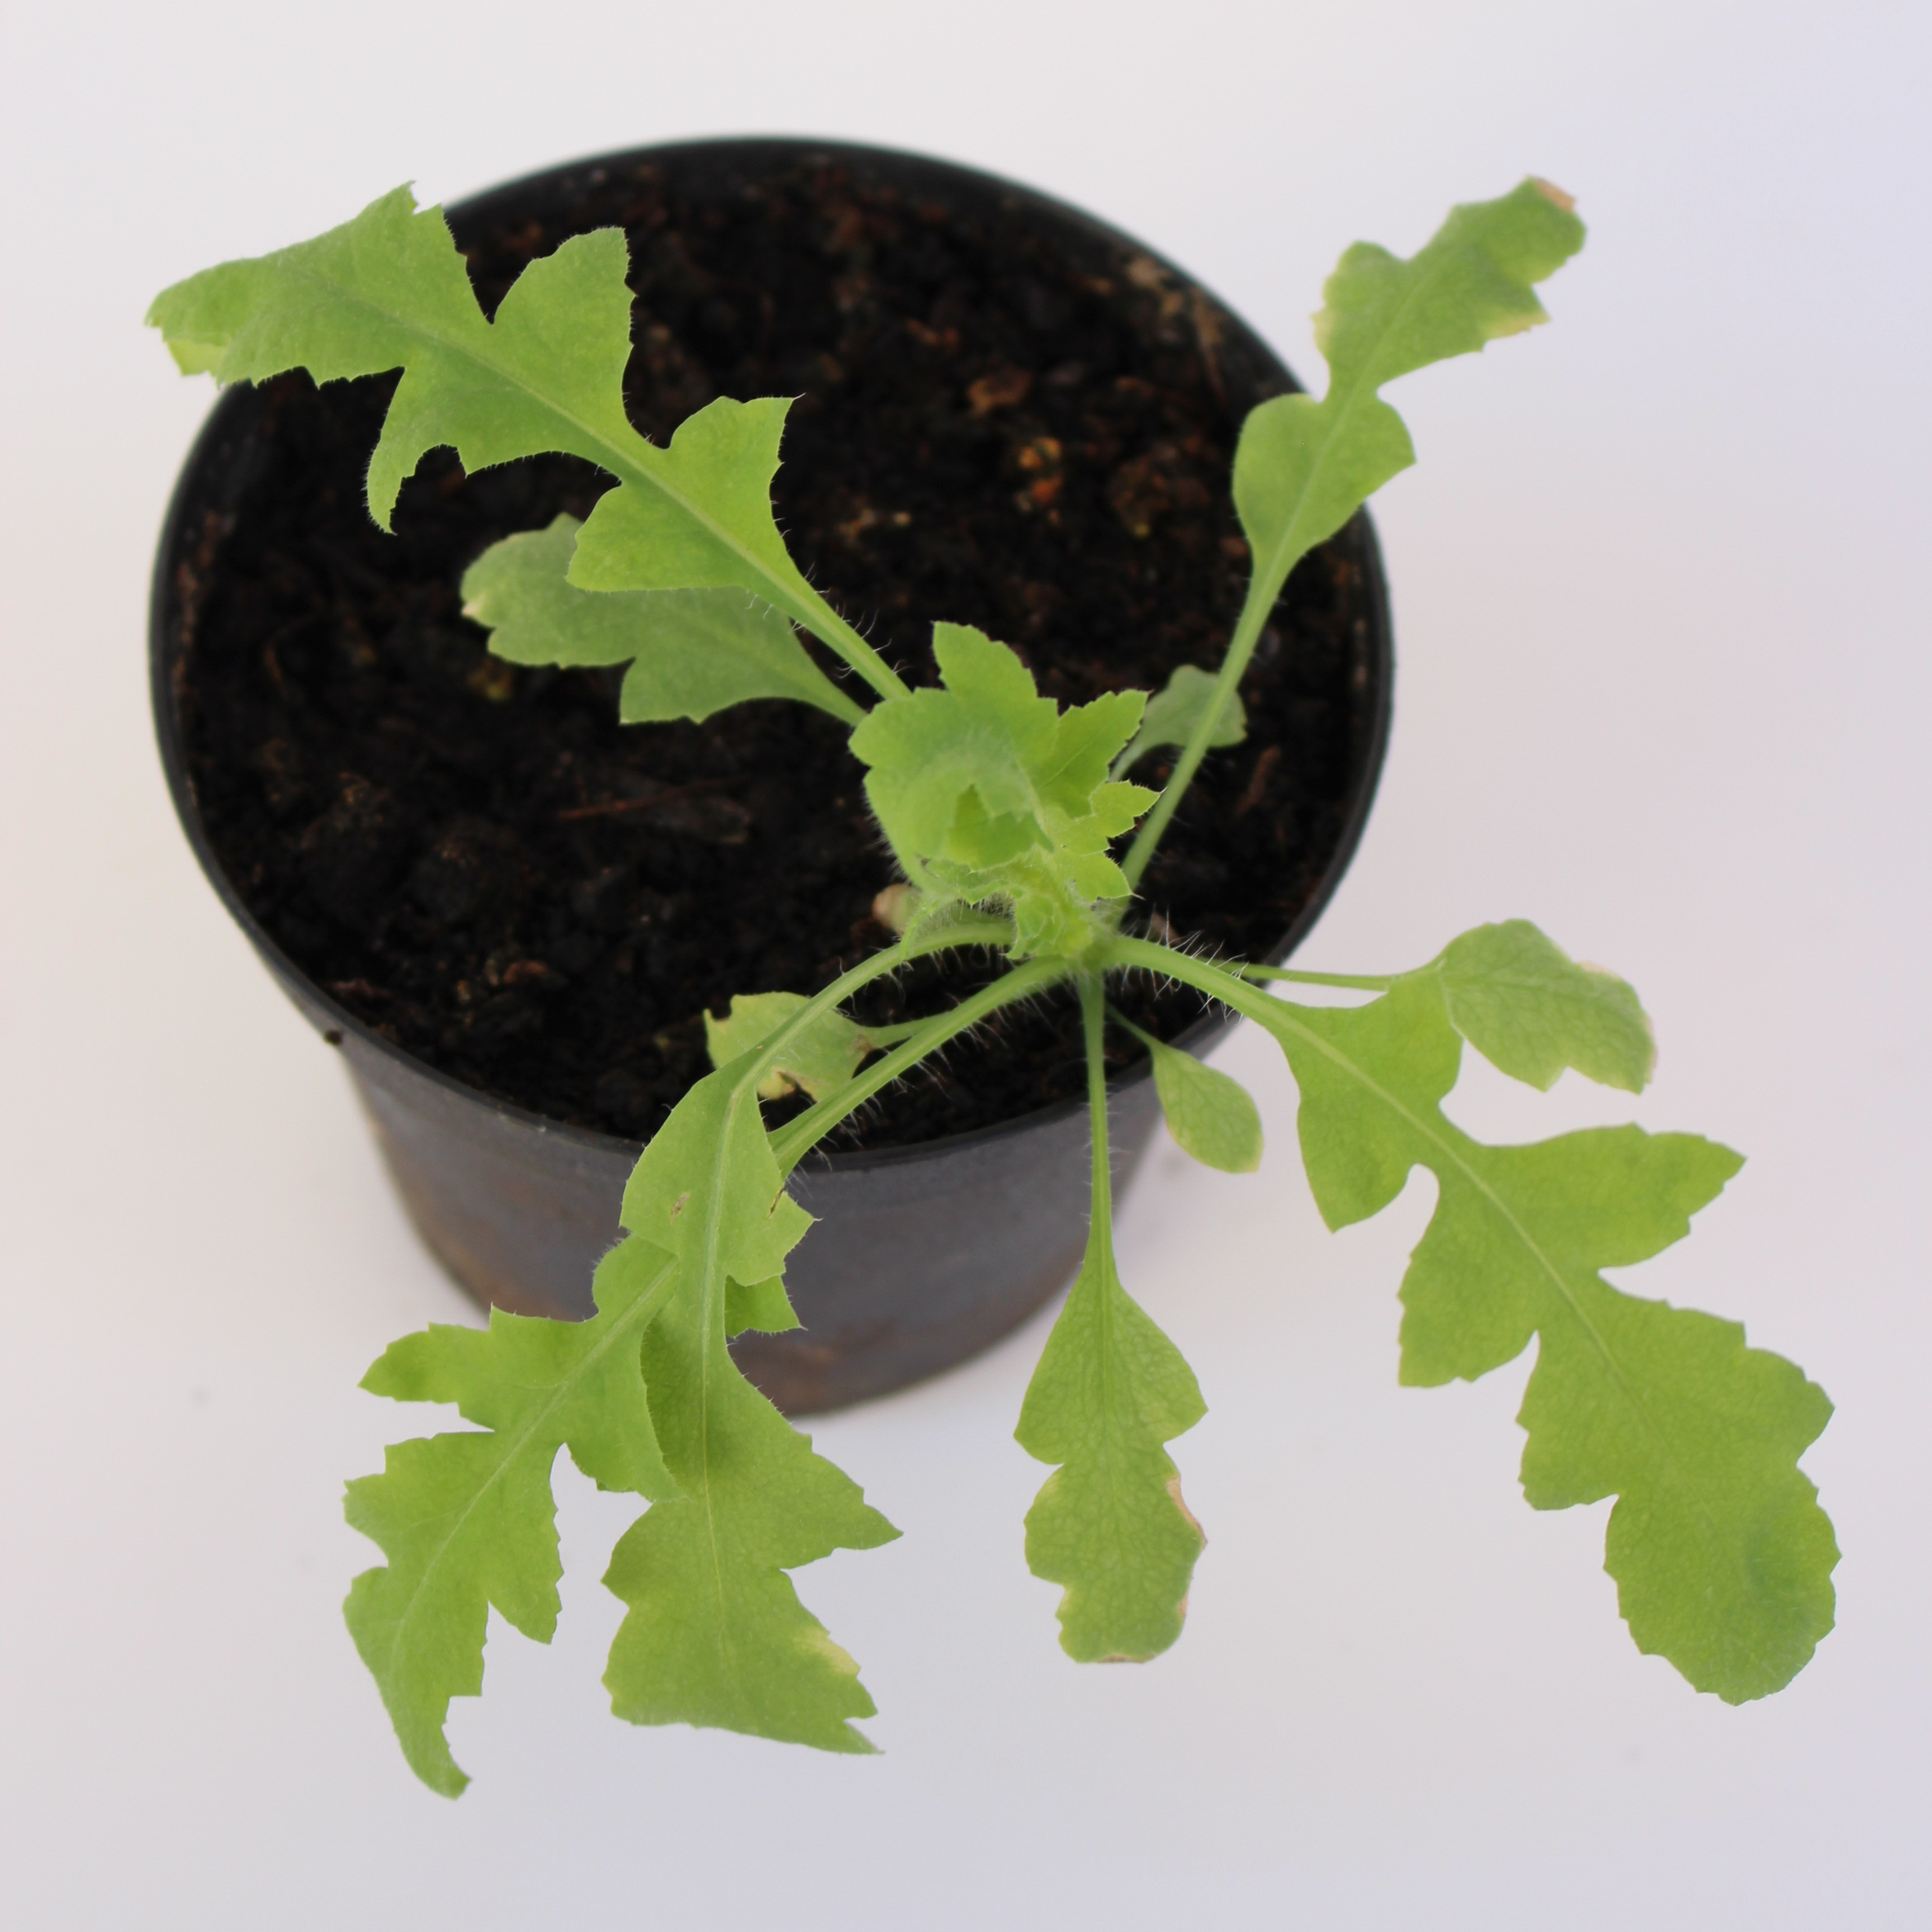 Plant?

Papaver rhoeas
